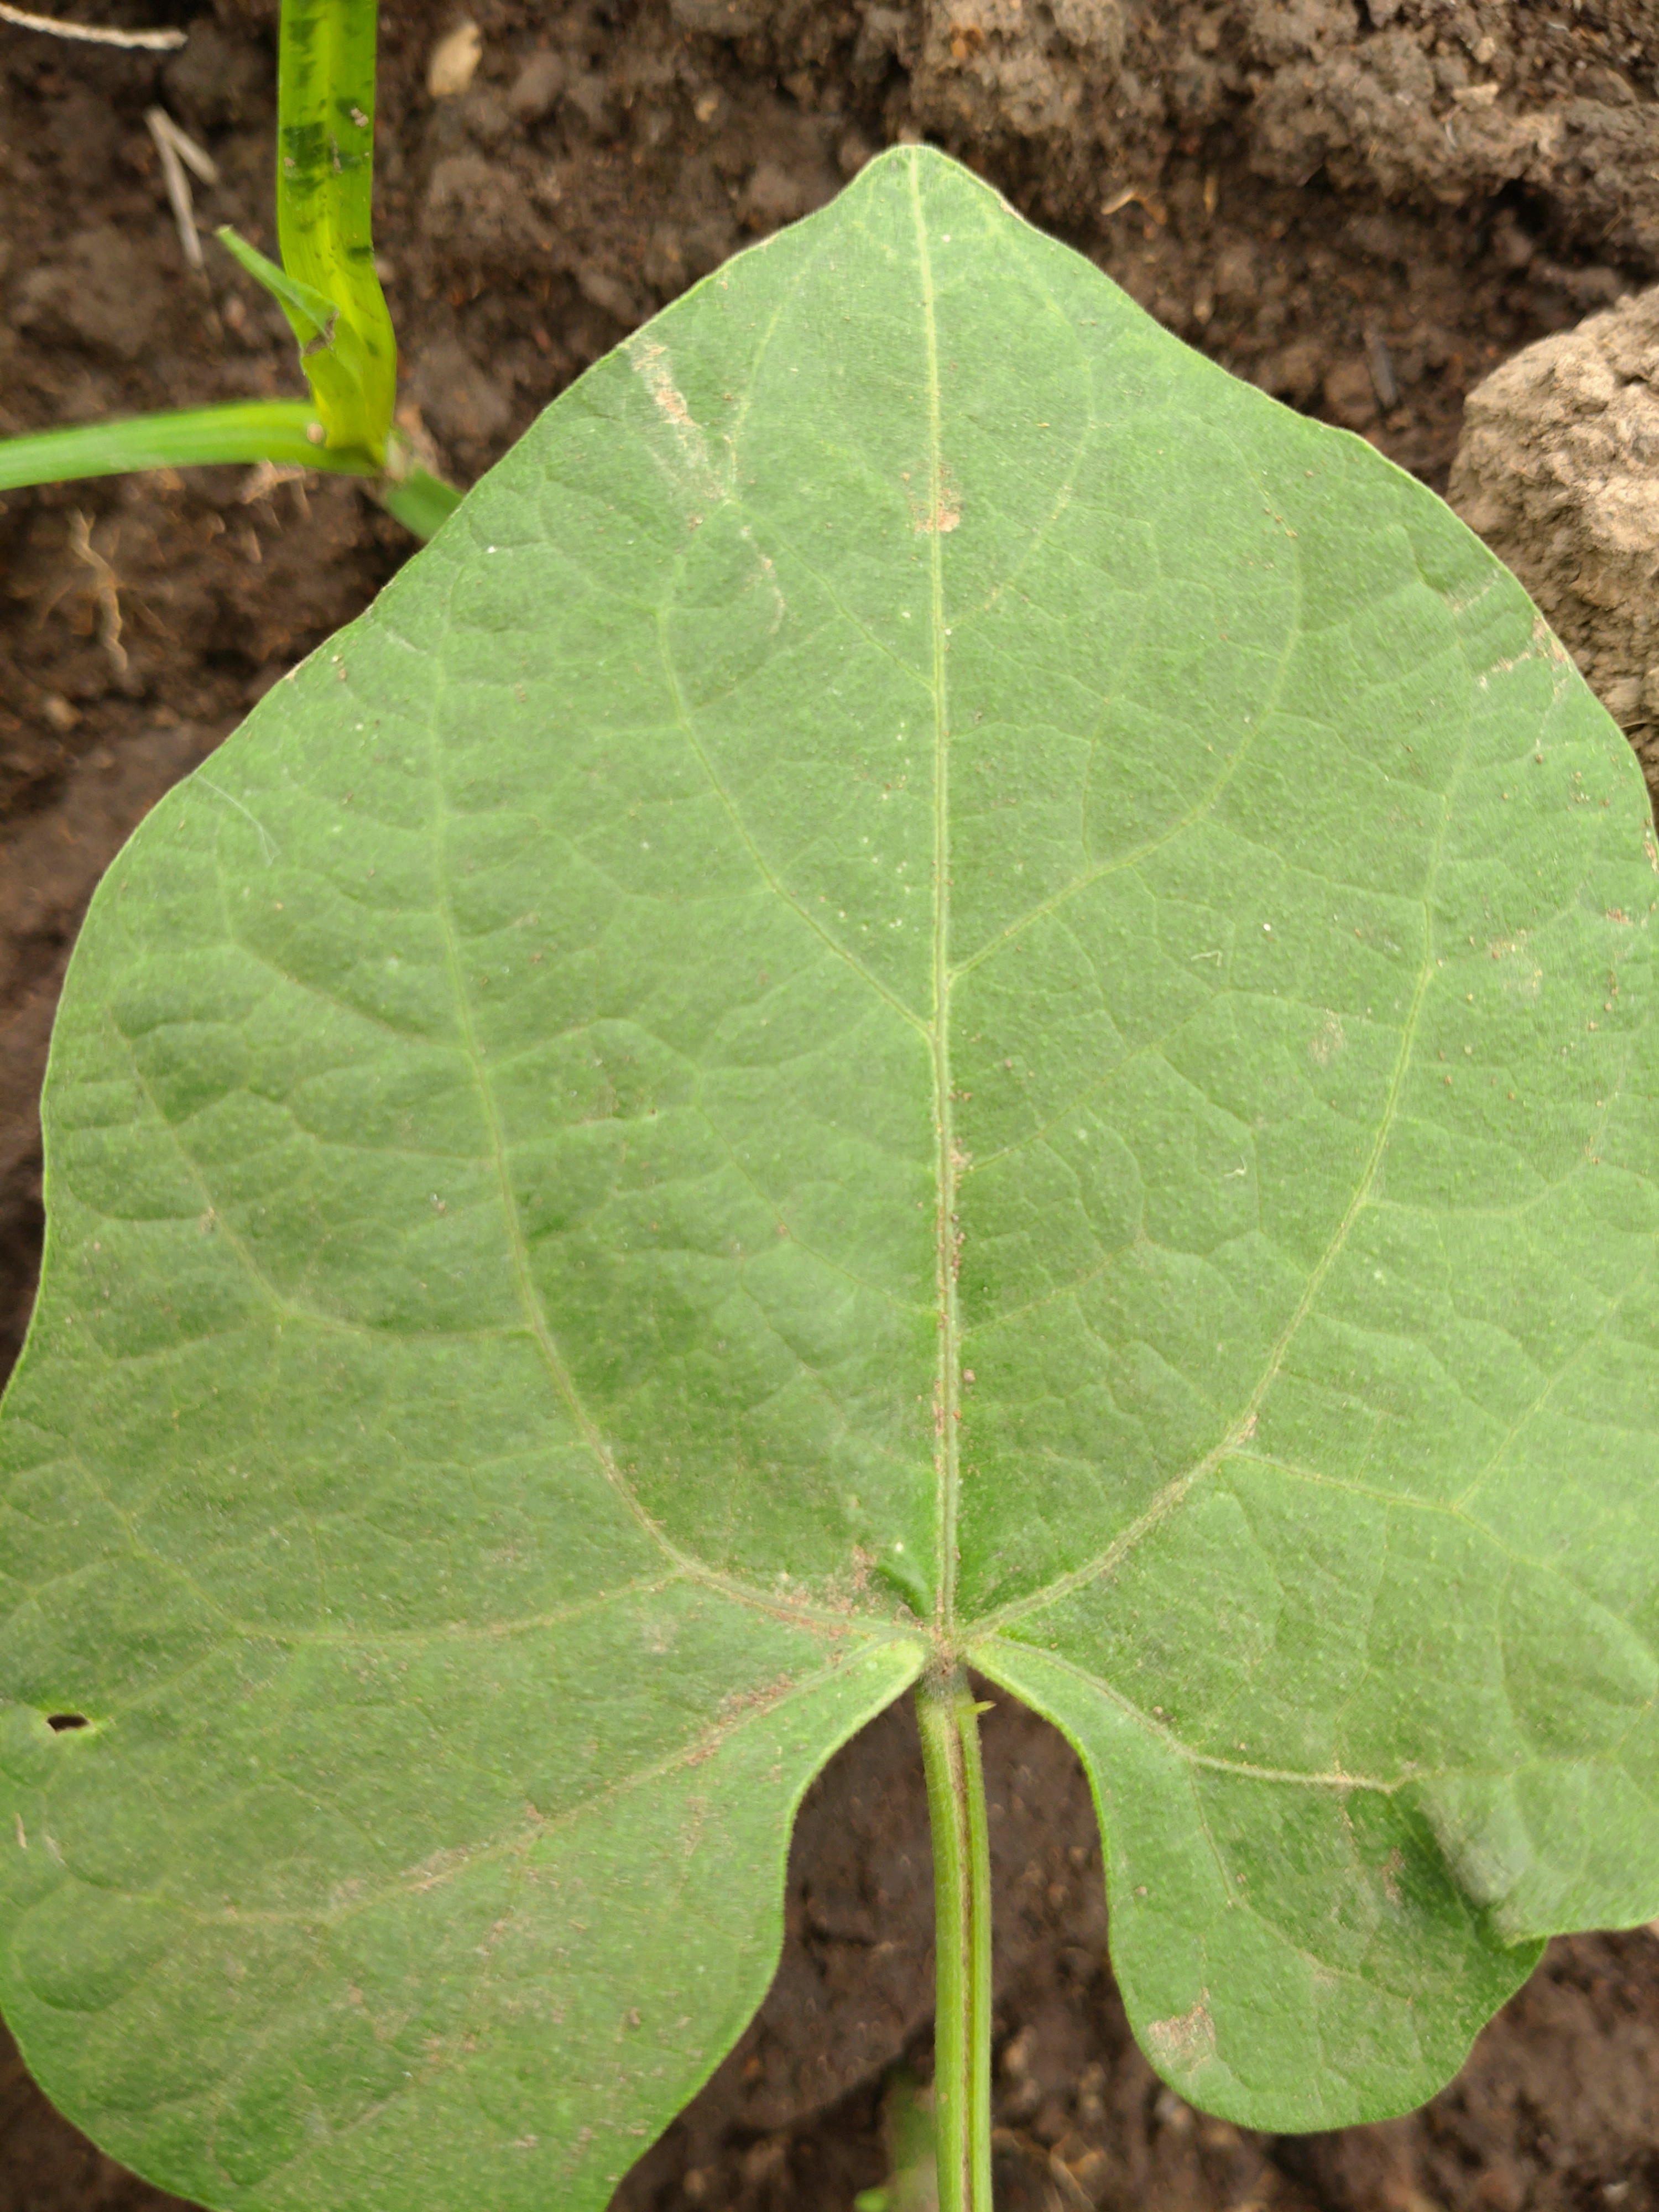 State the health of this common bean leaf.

healthy
